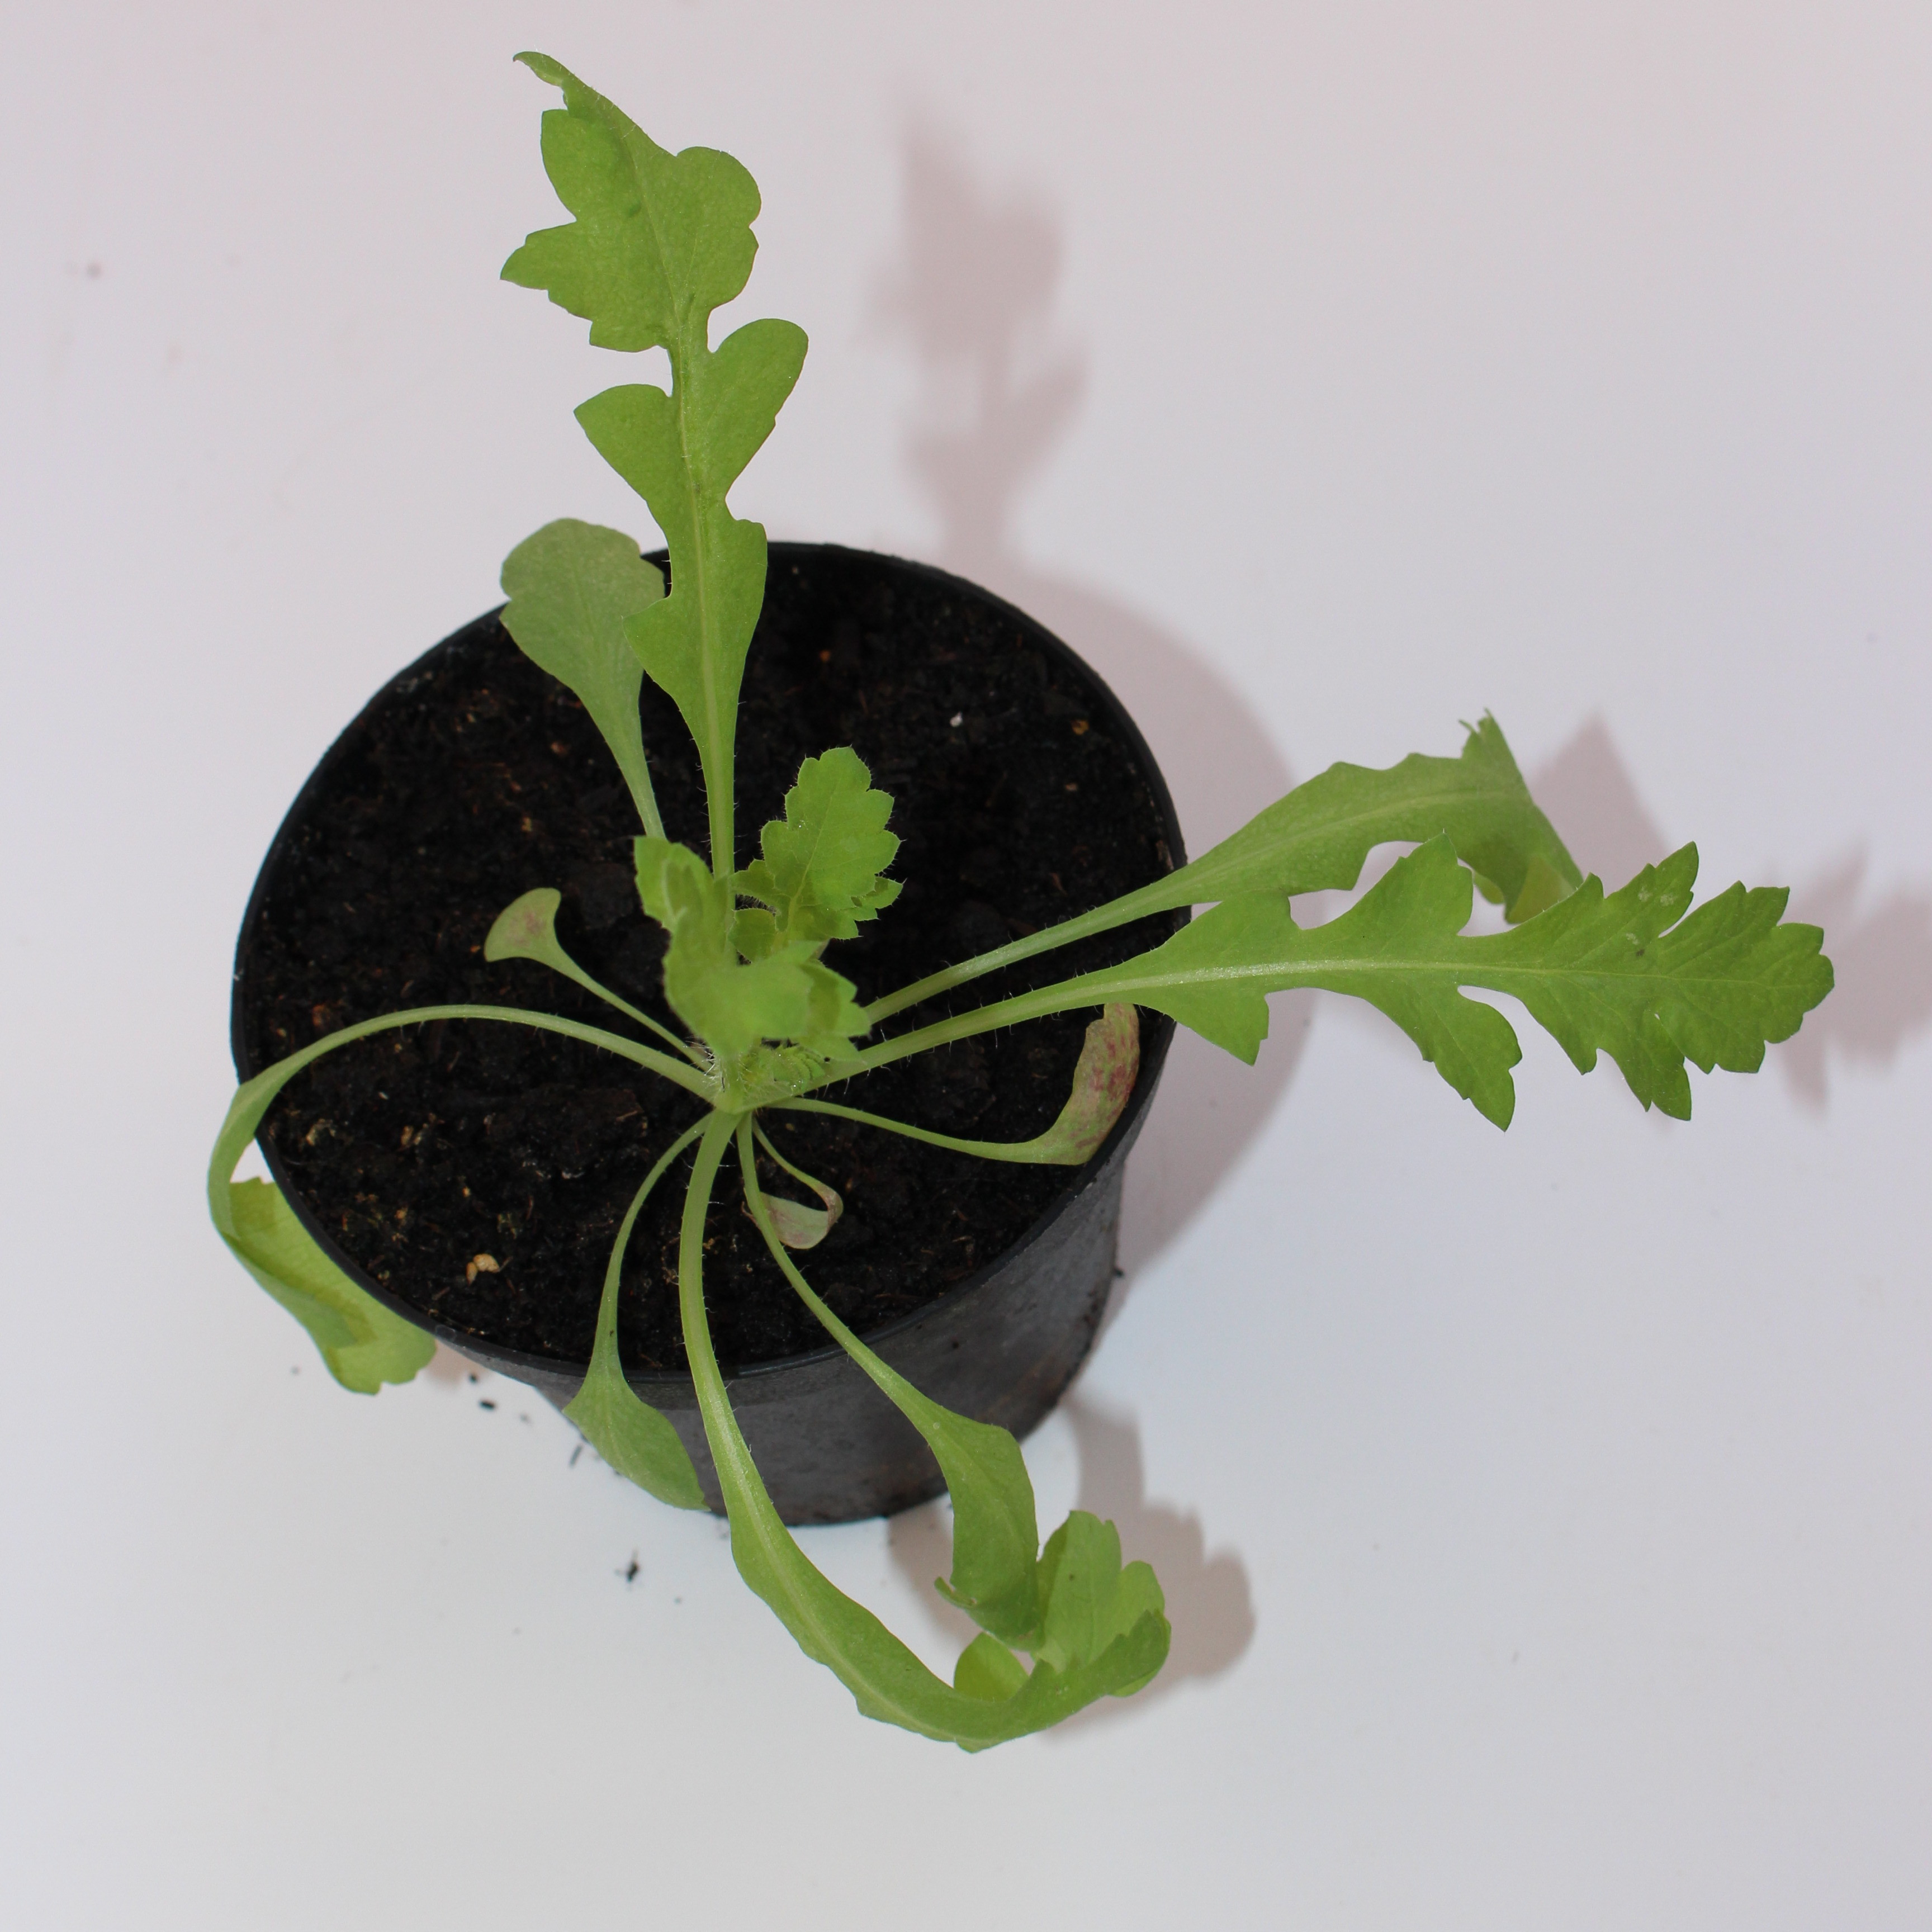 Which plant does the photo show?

Papaver rhoeas
